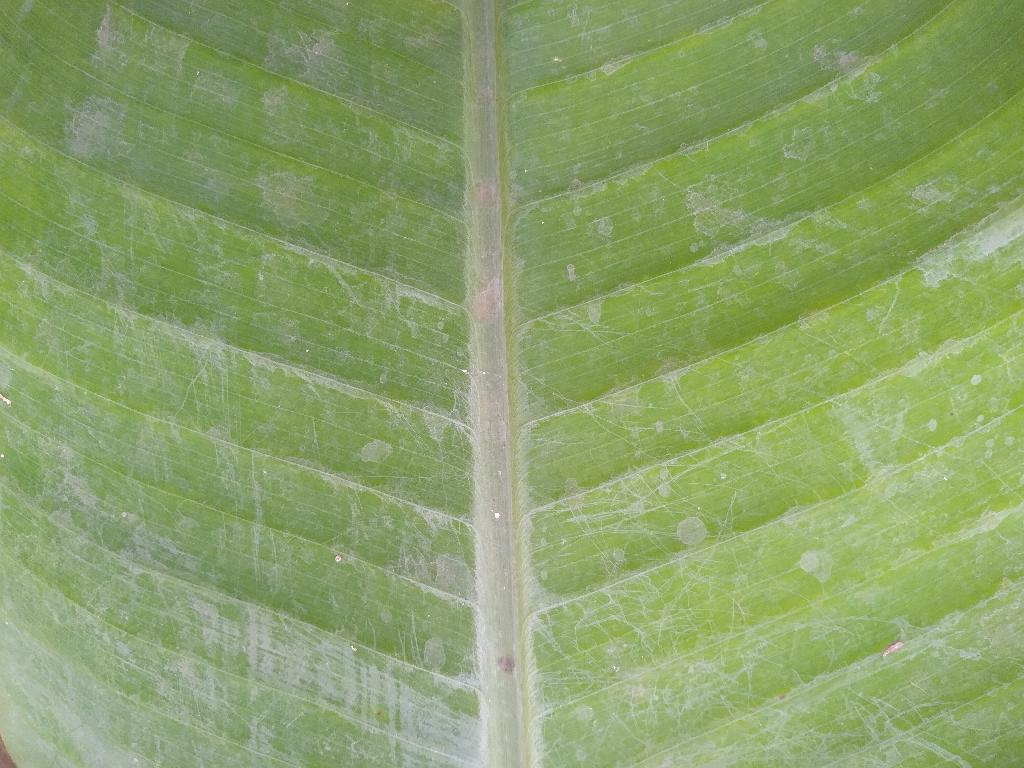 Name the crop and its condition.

banana, healthy
